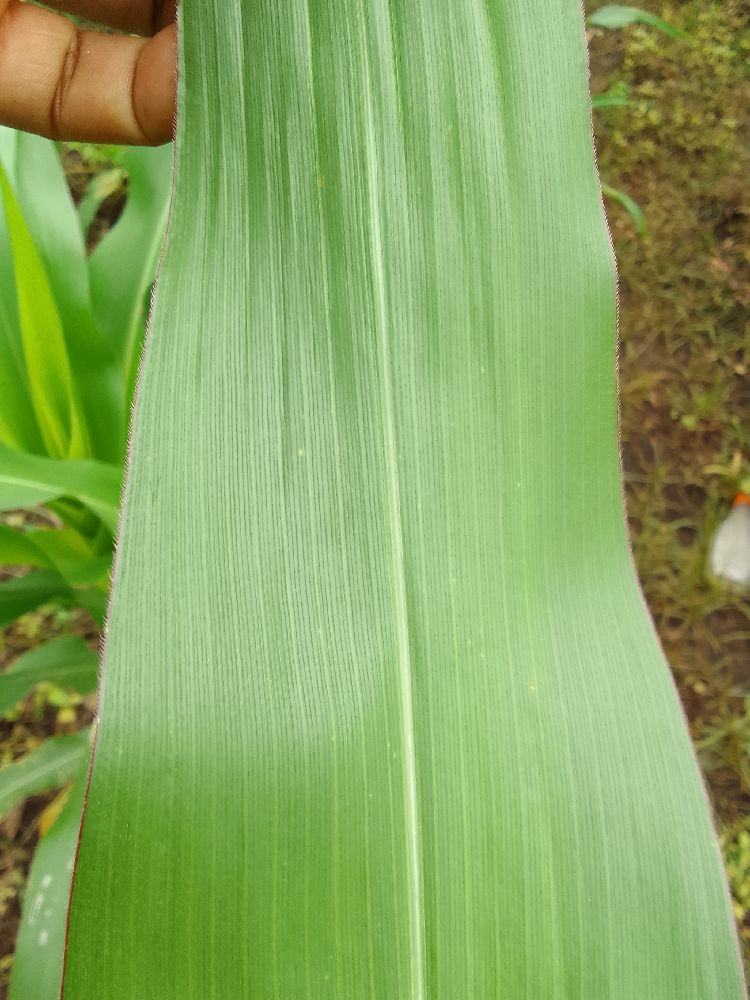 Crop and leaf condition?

maize, healthy
